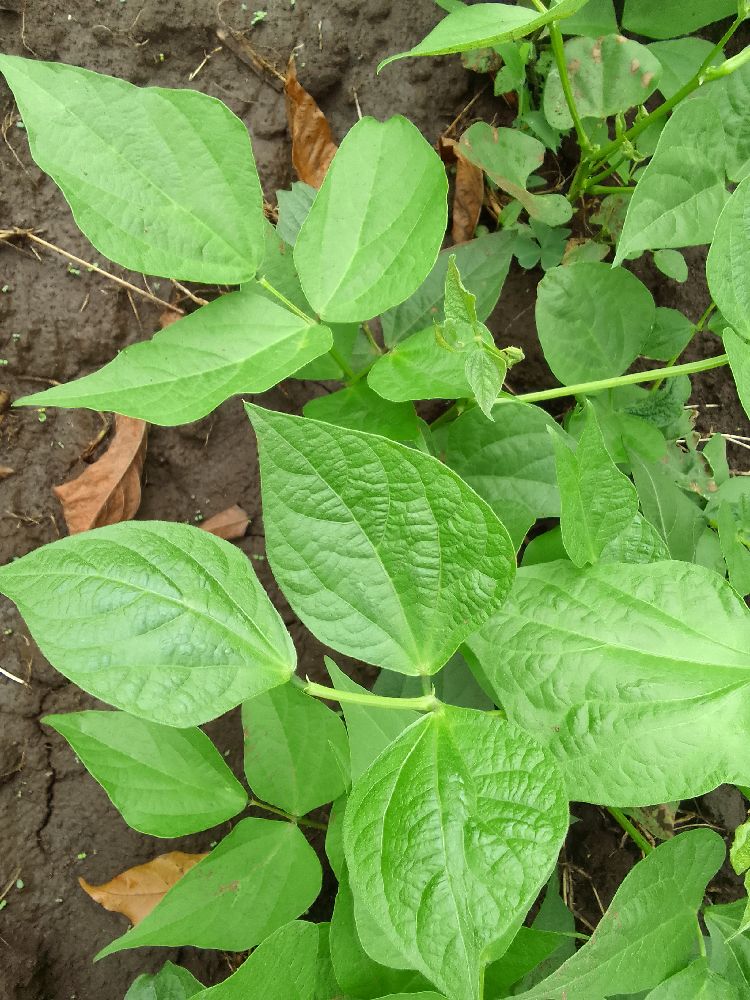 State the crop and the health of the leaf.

common bean, healthy
